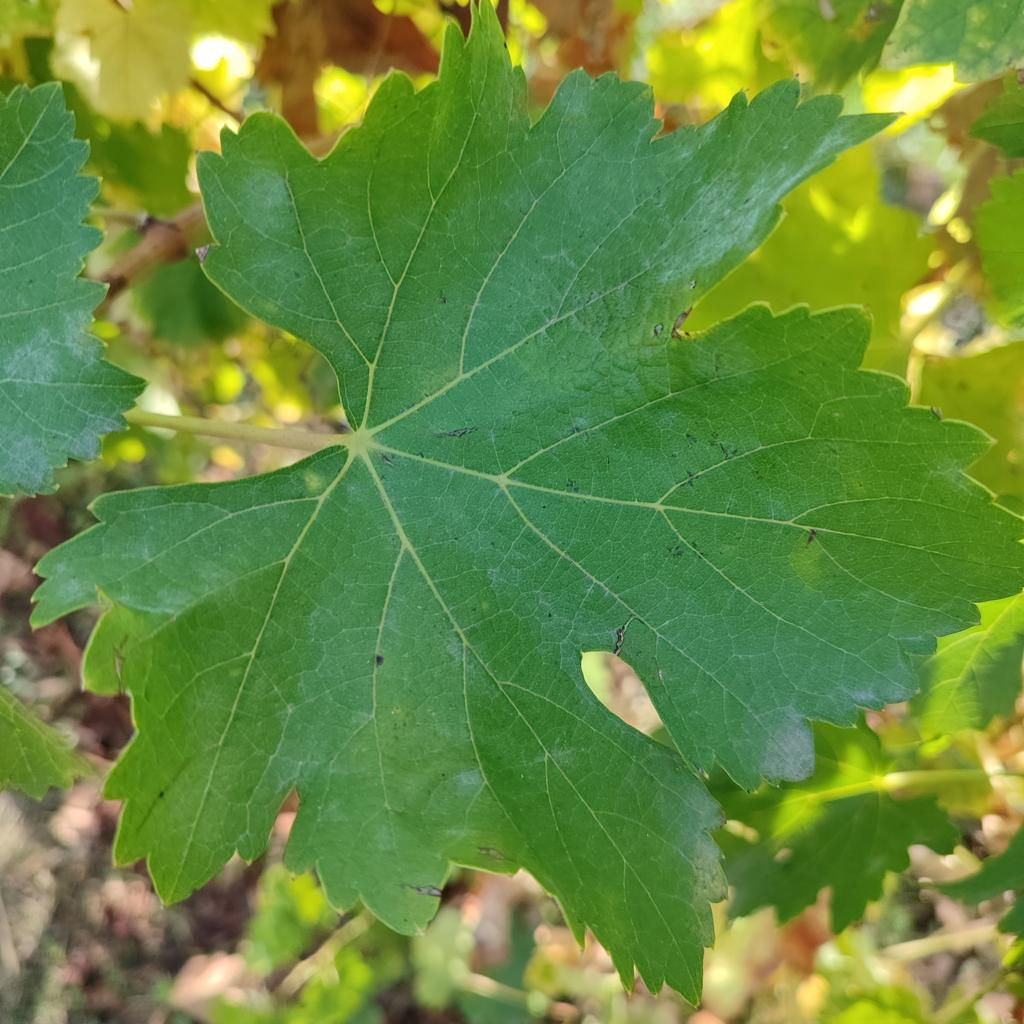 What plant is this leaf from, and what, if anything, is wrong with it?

grapevine, powdery mildew
